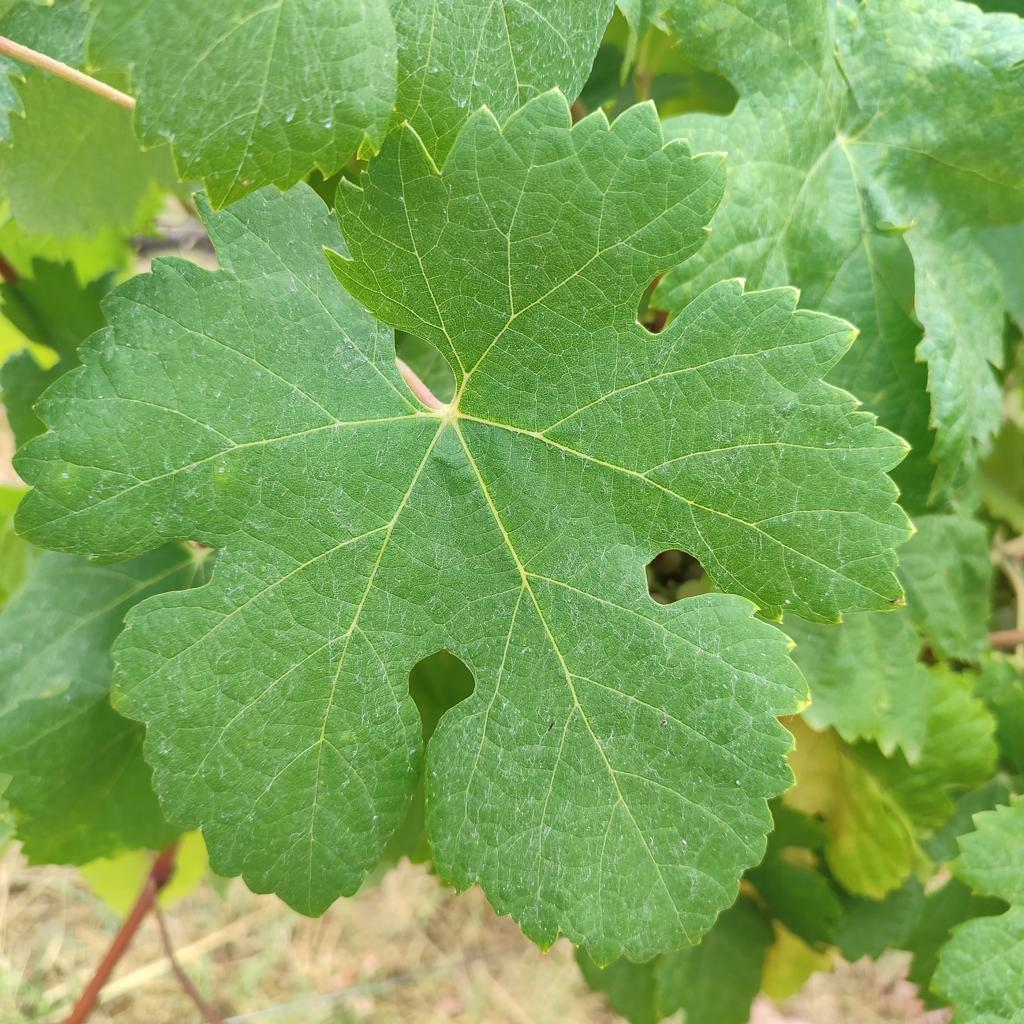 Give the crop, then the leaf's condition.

grapevine, healthy
